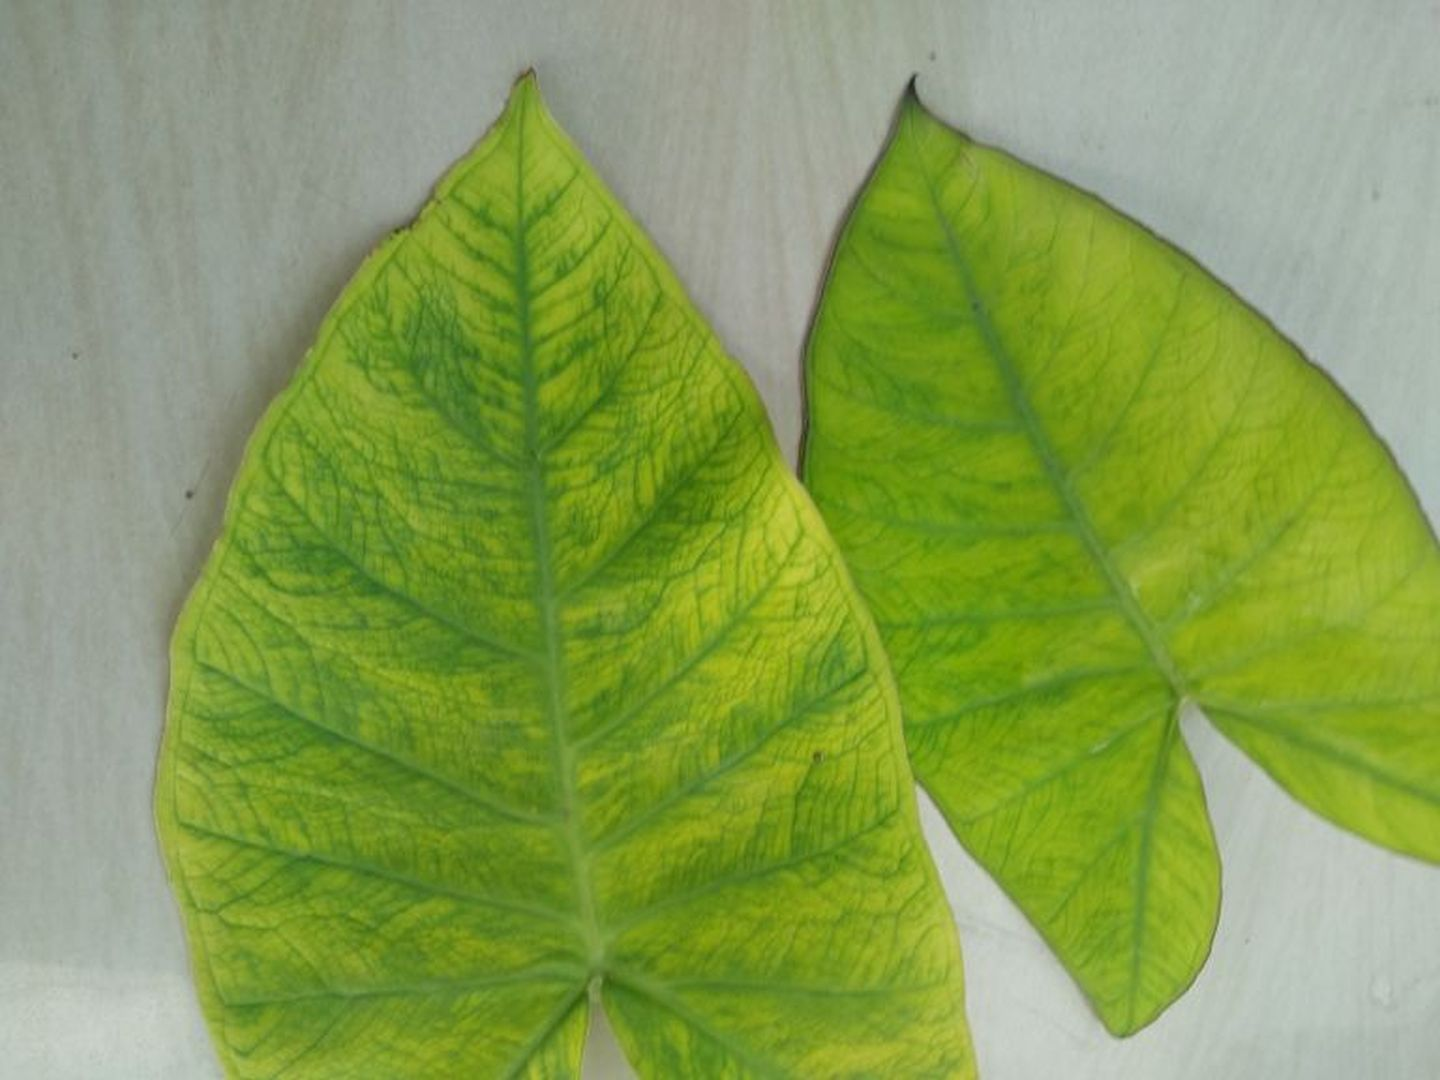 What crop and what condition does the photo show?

taro, mosaic
